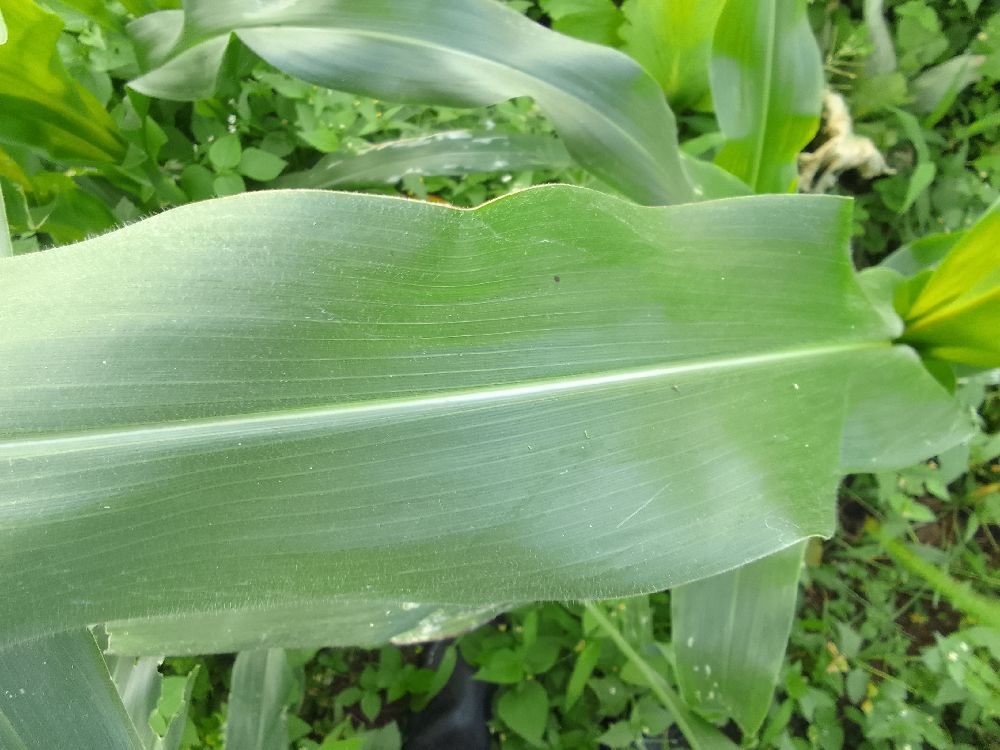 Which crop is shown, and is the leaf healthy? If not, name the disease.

maize, healthy
